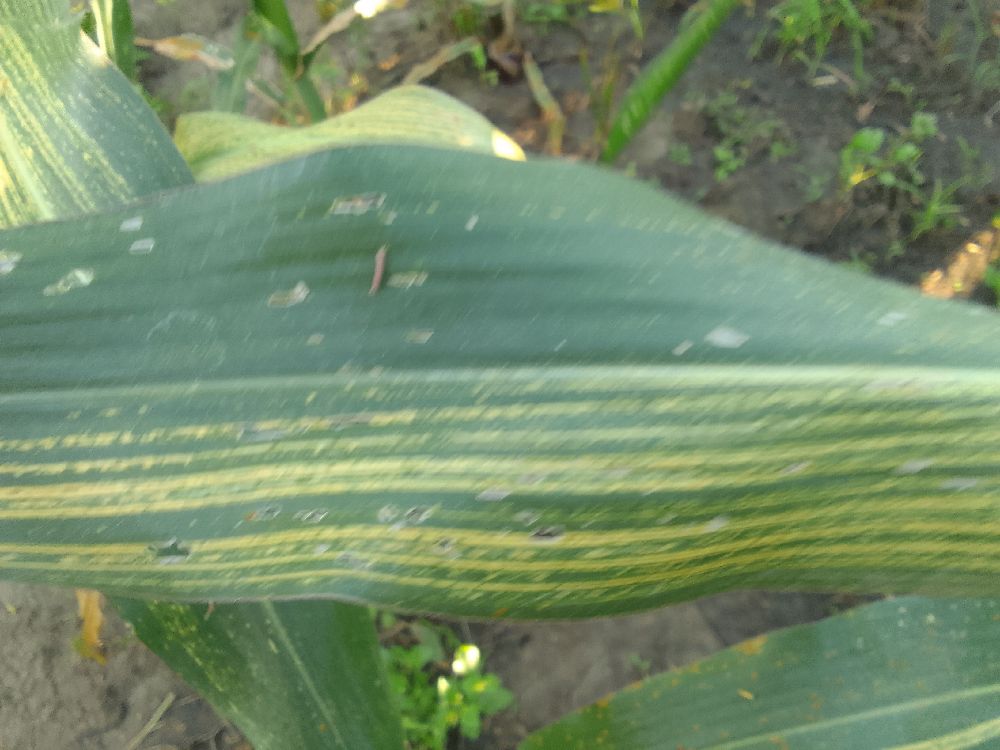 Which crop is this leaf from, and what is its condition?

maize, maize streak virus
